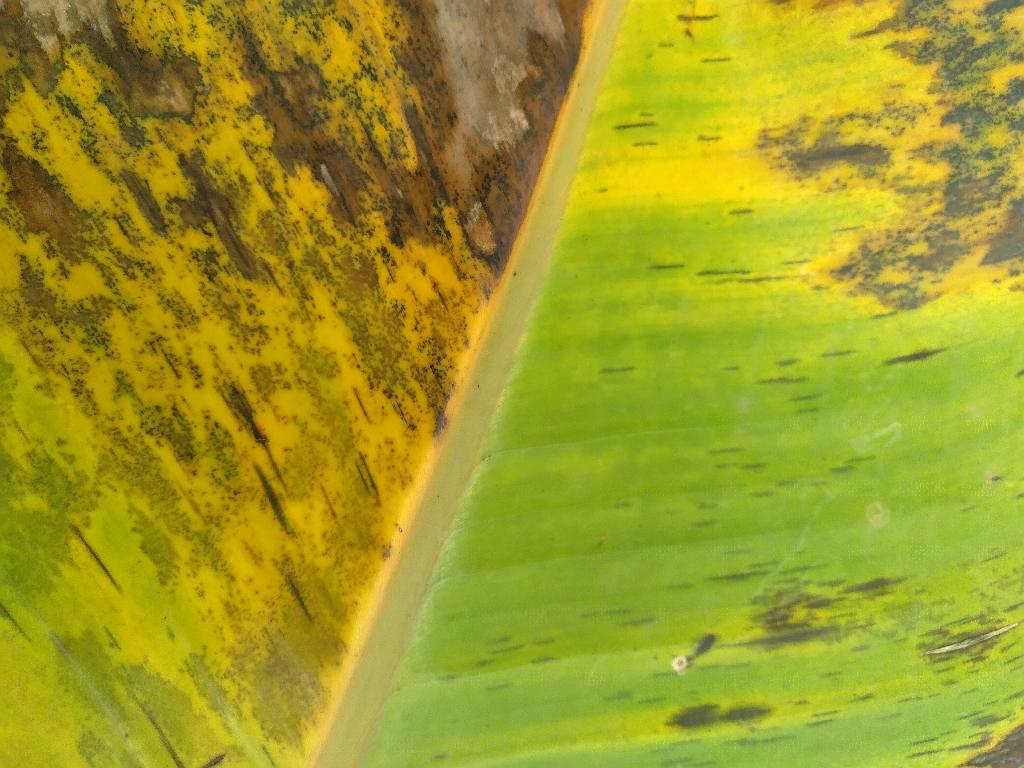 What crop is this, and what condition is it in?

banana, black sigatoka
